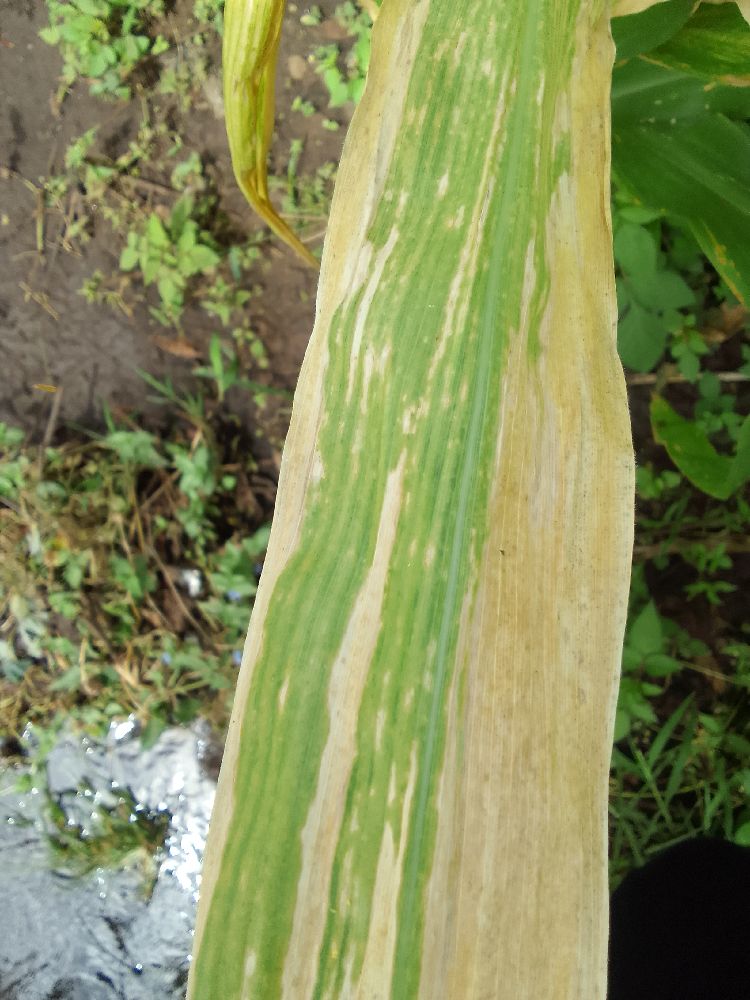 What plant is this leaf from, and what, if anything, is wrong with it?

maize, maize lethal necrosis
